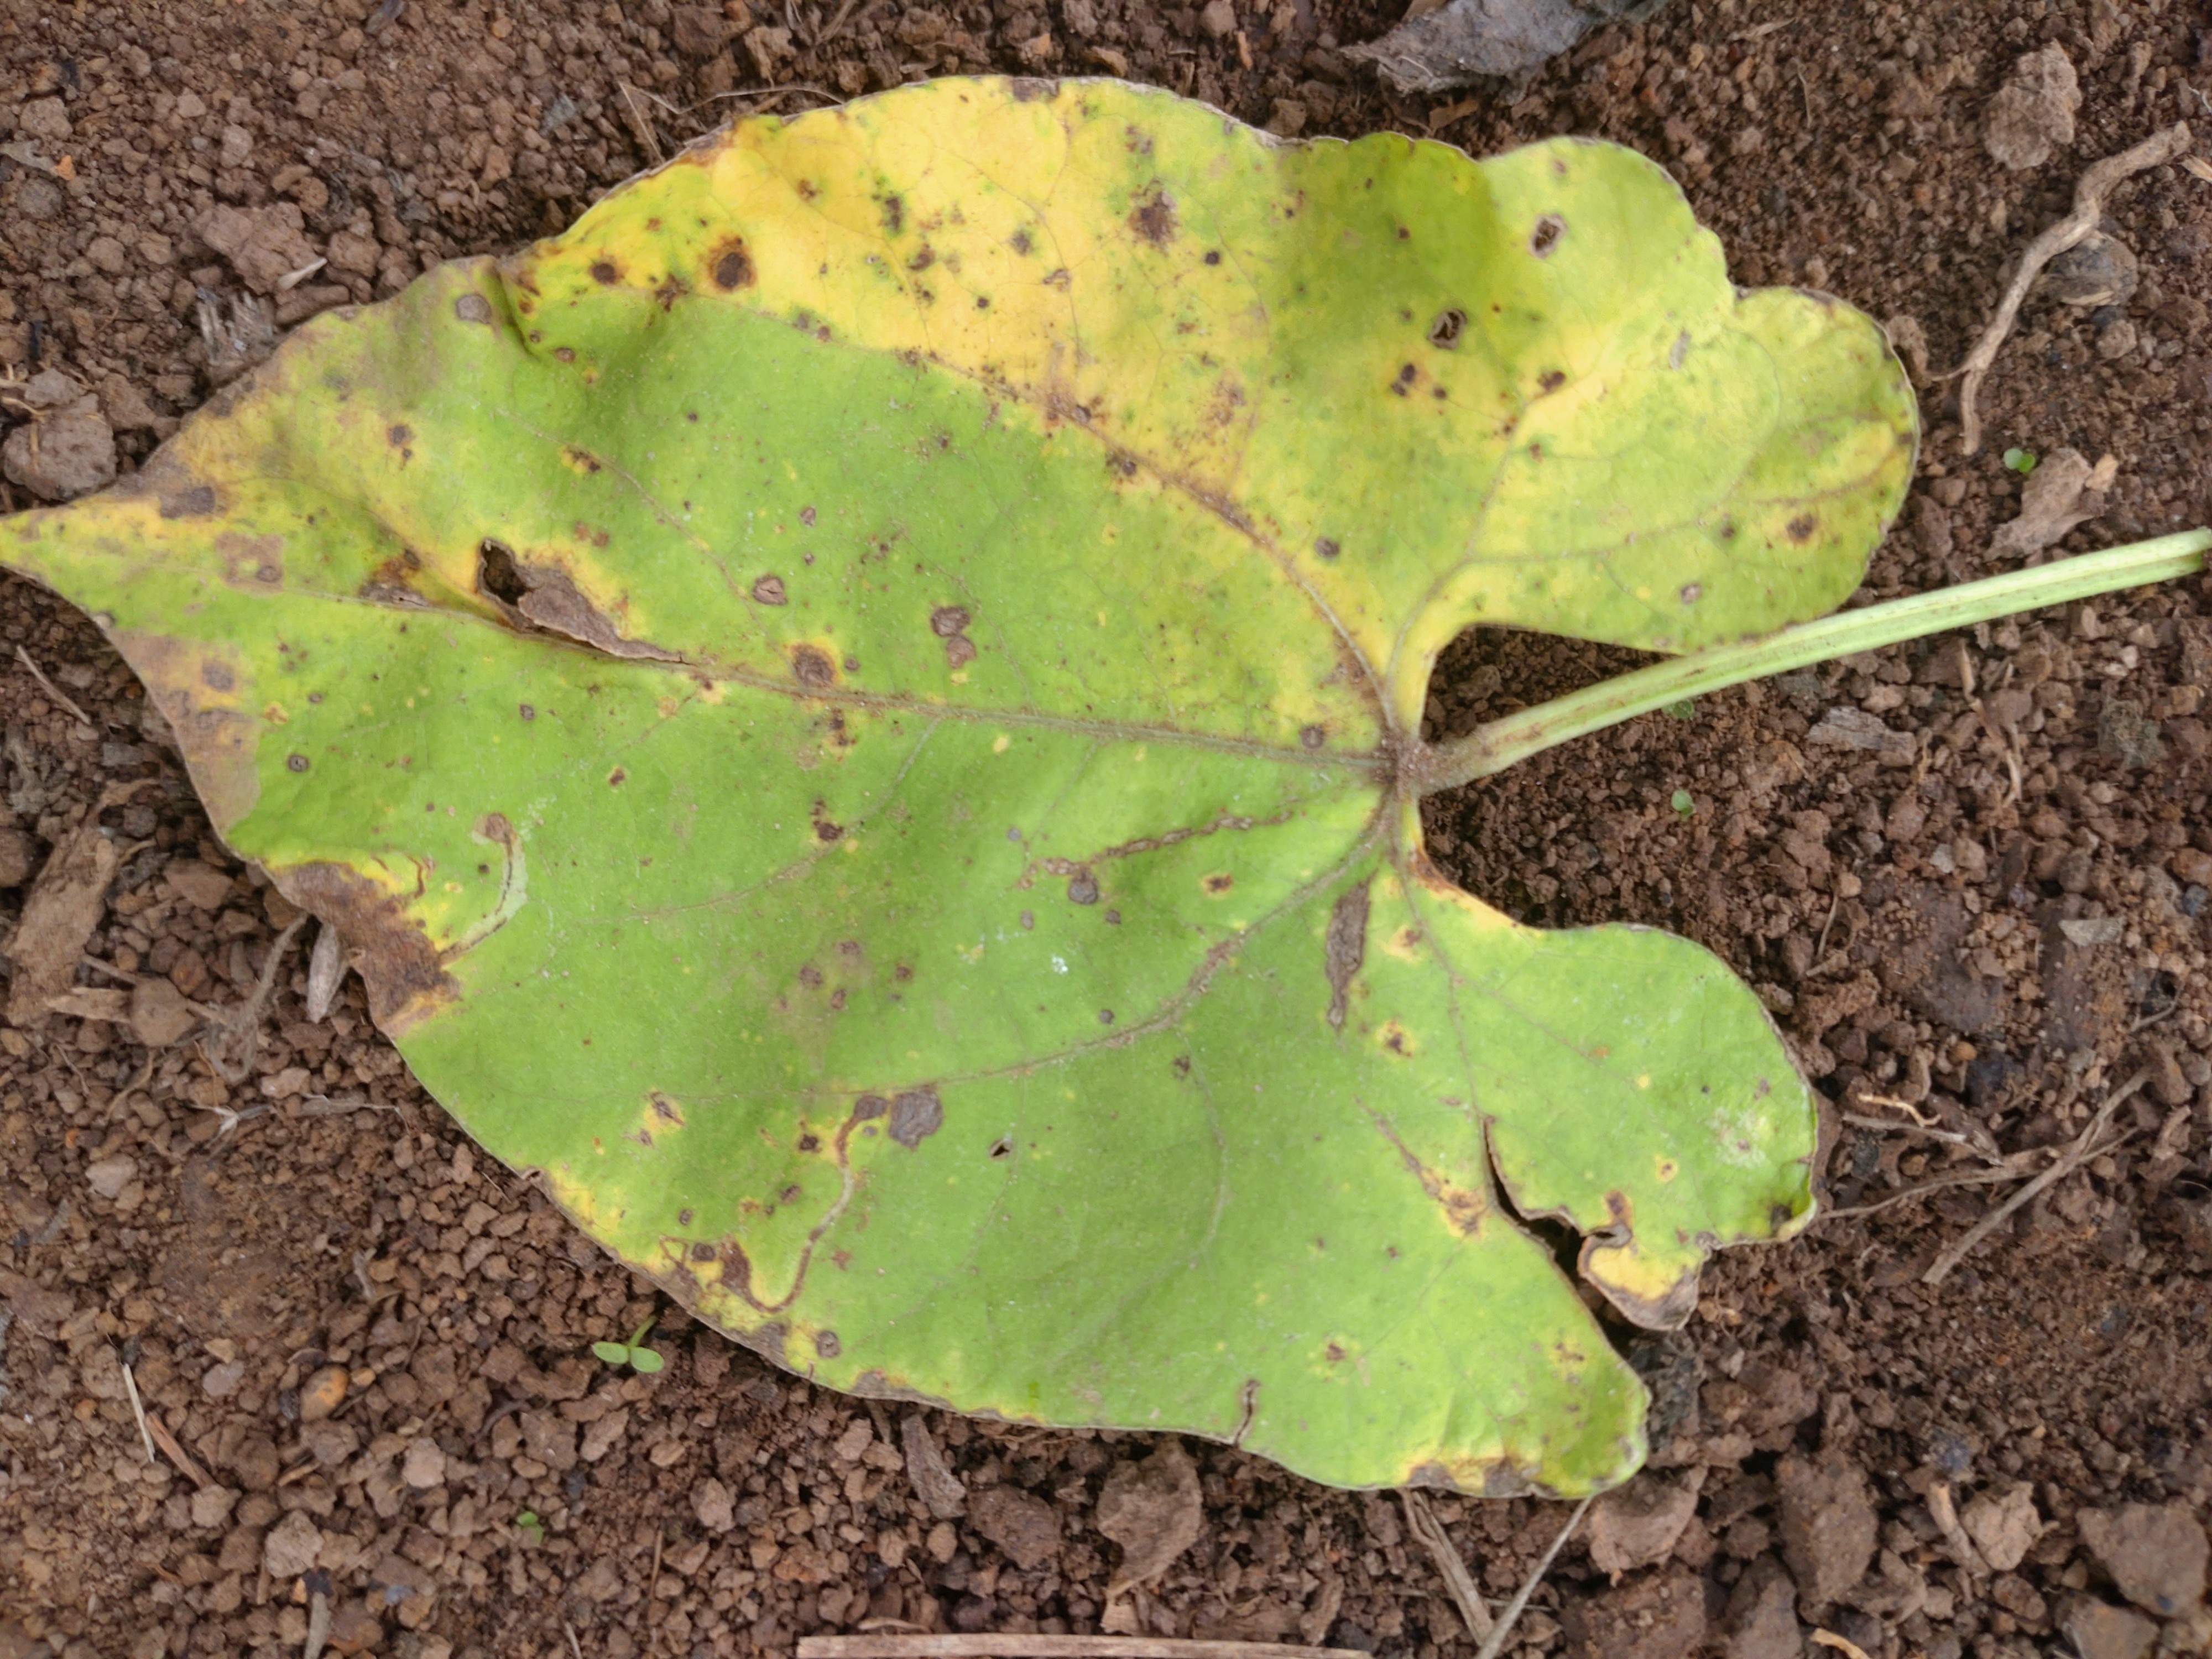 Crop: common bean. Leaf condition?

rust
